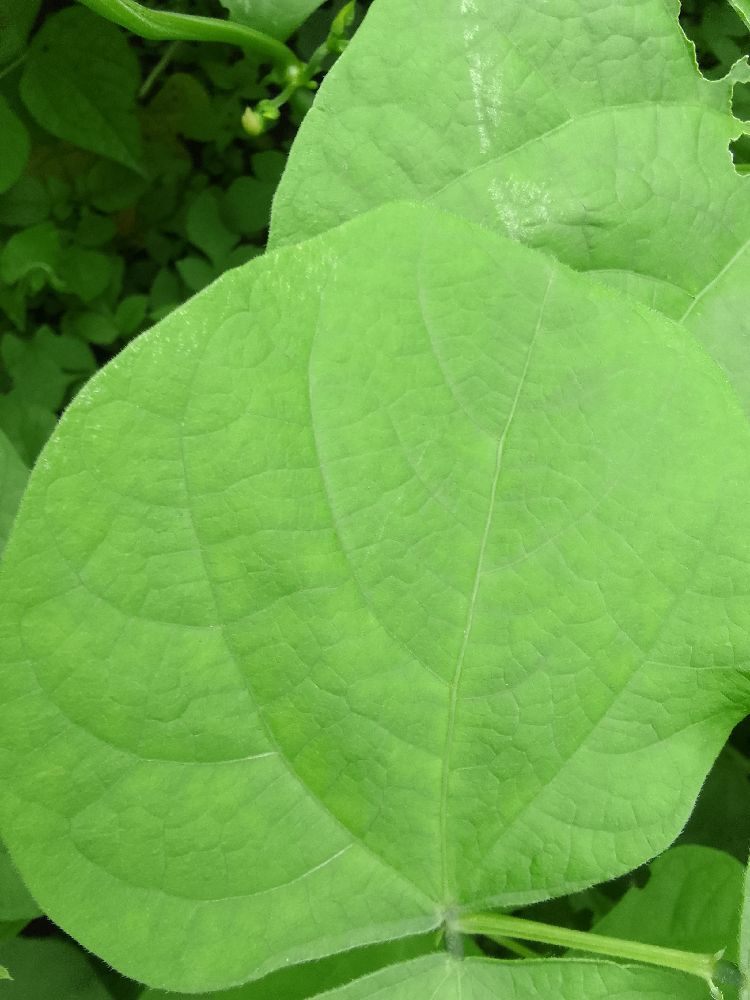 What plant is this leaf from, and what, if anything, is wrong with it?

common bean, healthy
